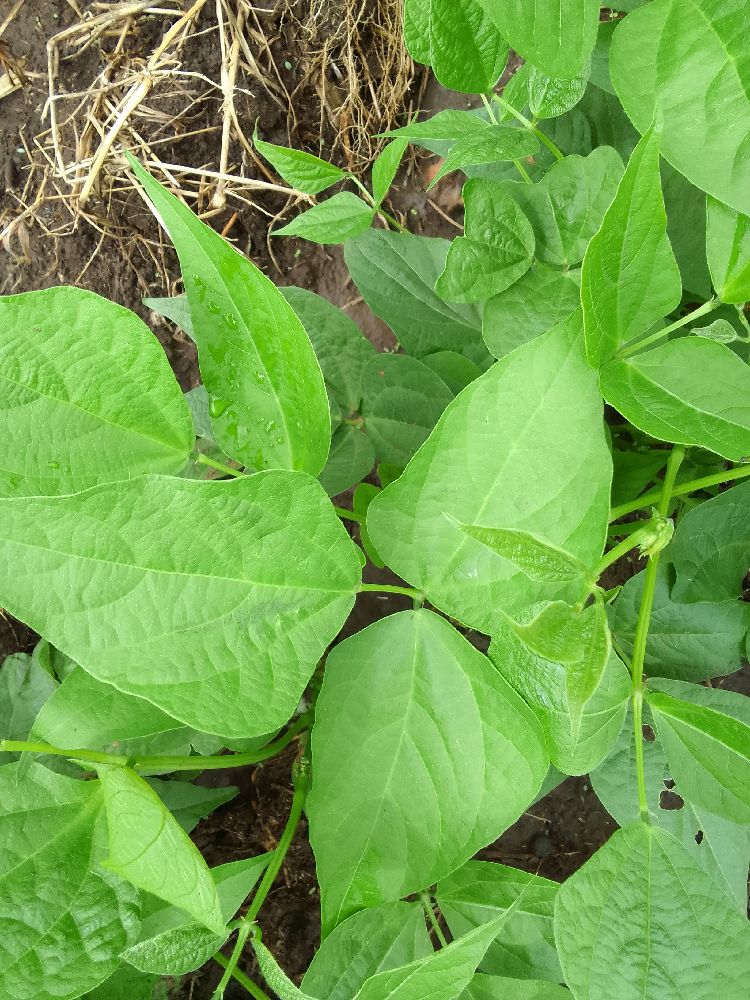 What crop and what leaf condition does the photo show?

common bean, healthy
